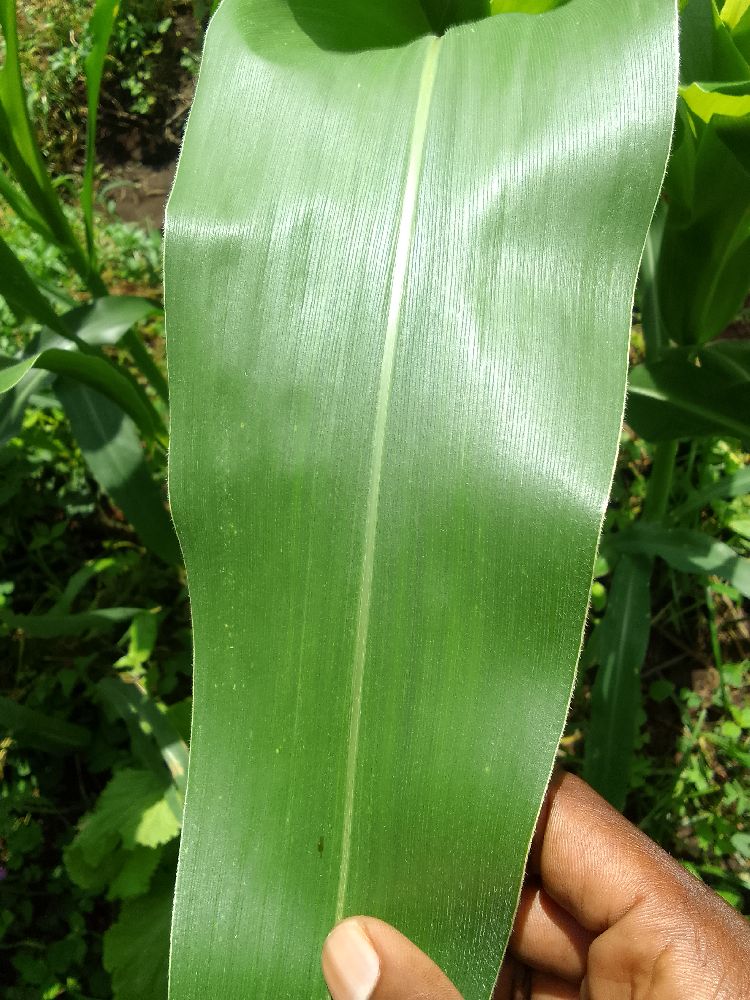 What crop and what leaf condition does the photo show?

maize, healthy
